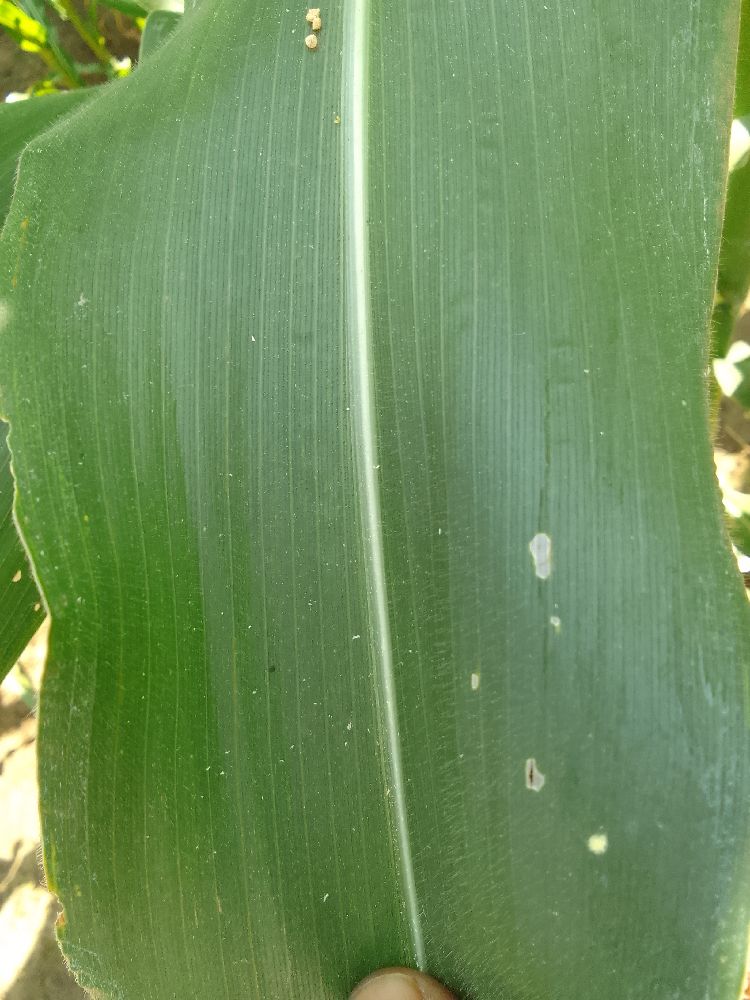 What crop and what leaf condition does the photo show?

maize, healthy
